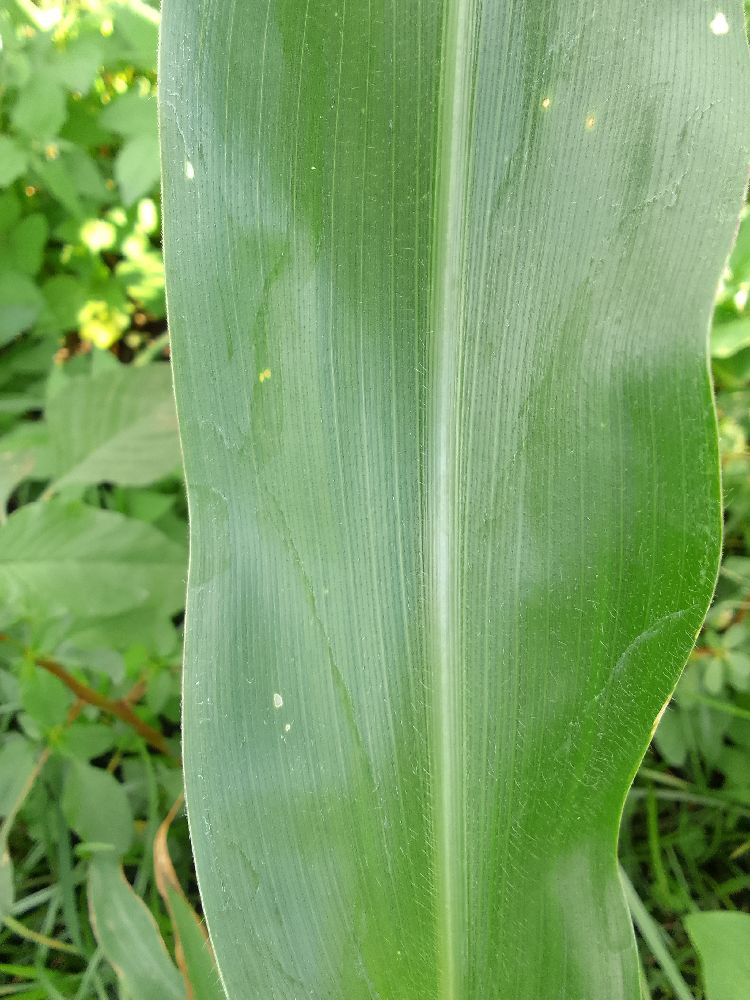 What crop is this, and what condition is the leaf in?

maize, healthy
